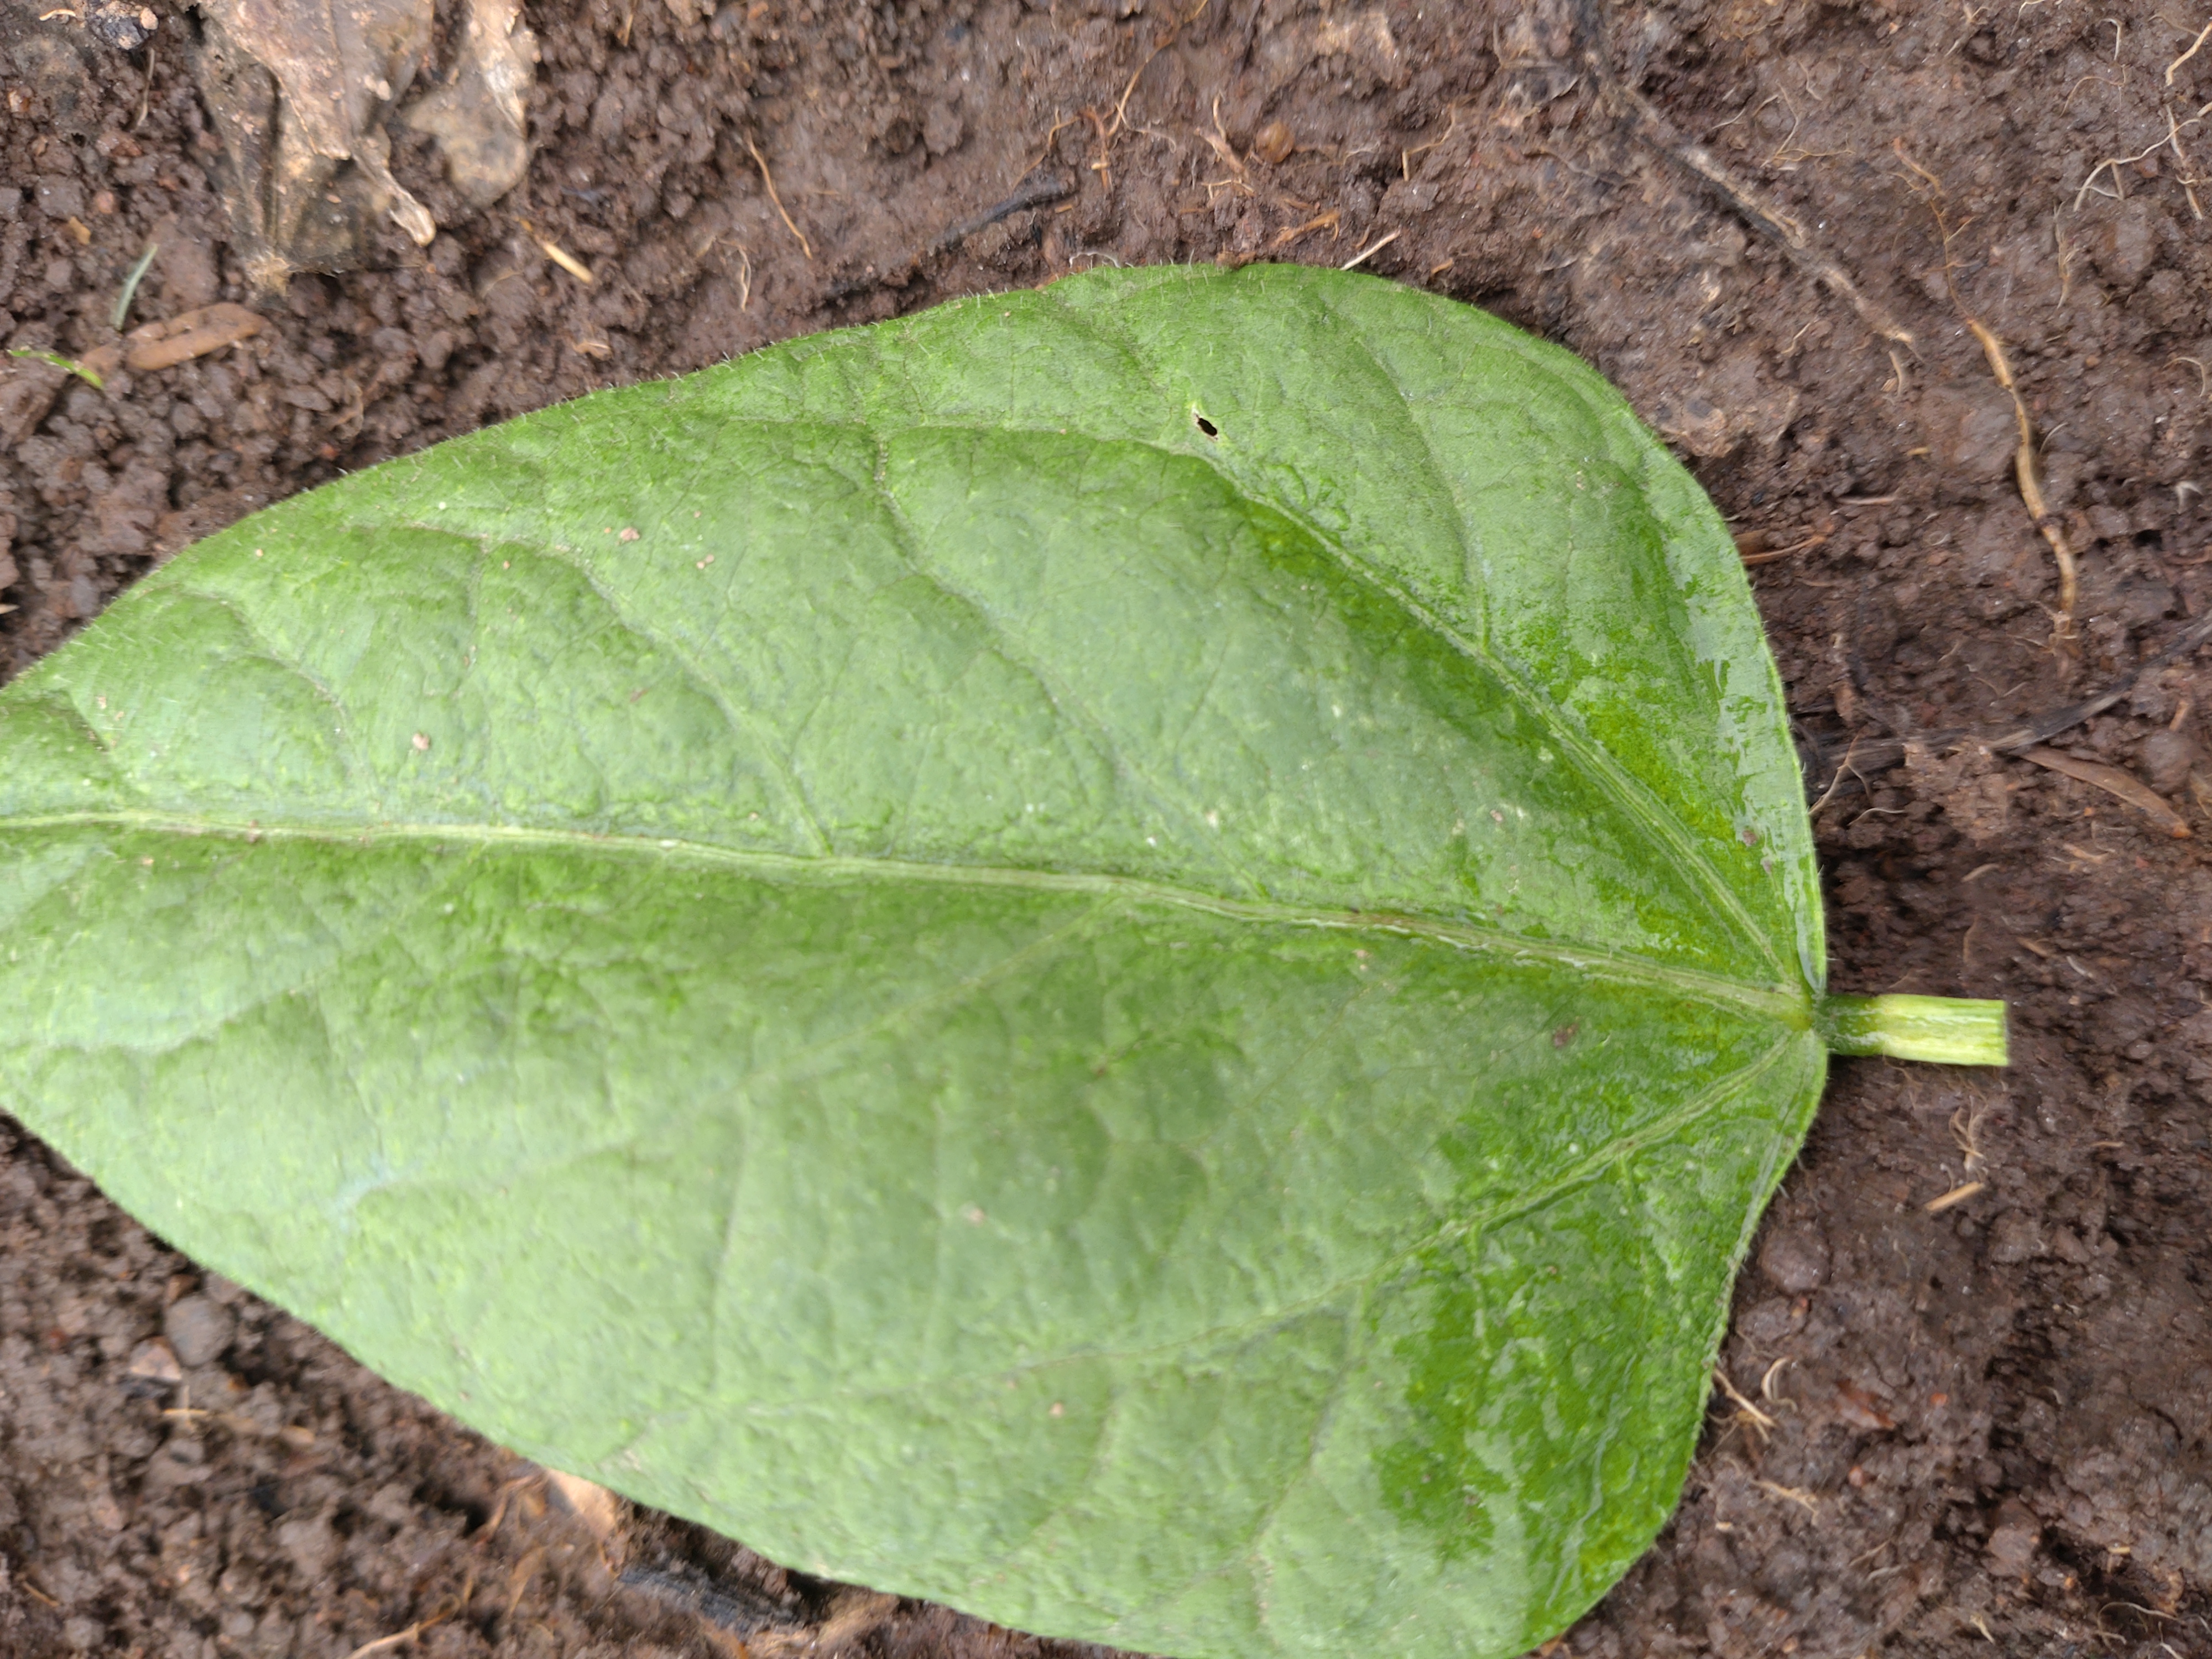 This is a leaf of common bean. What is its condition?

healthy
